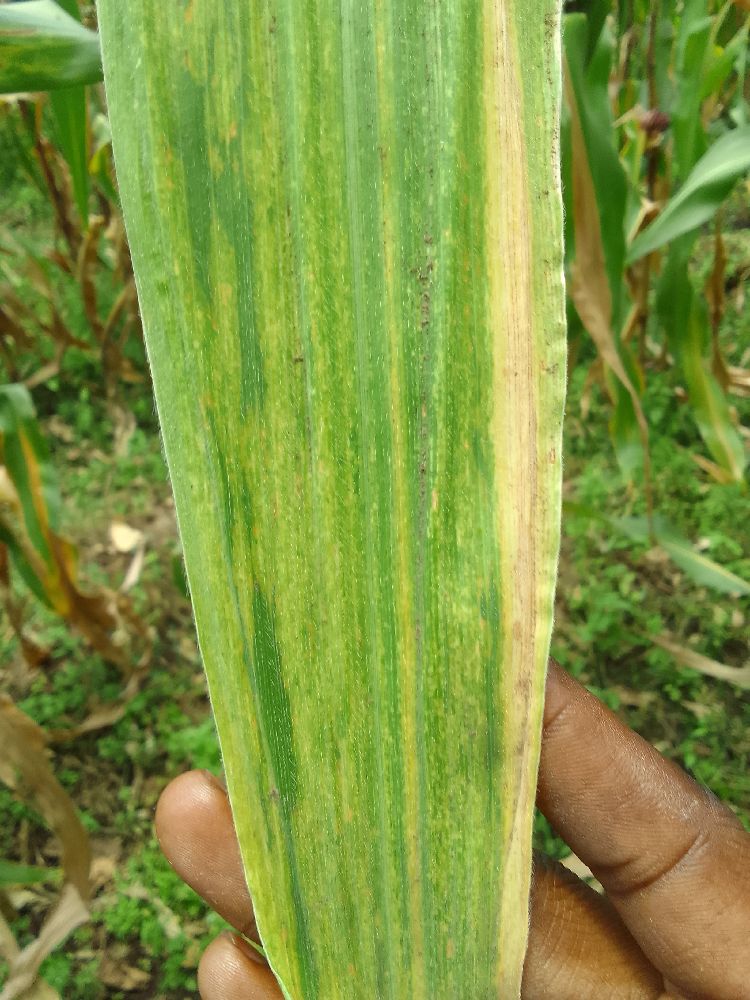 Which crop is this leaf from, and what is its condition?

maize, maize lethal necrosis
